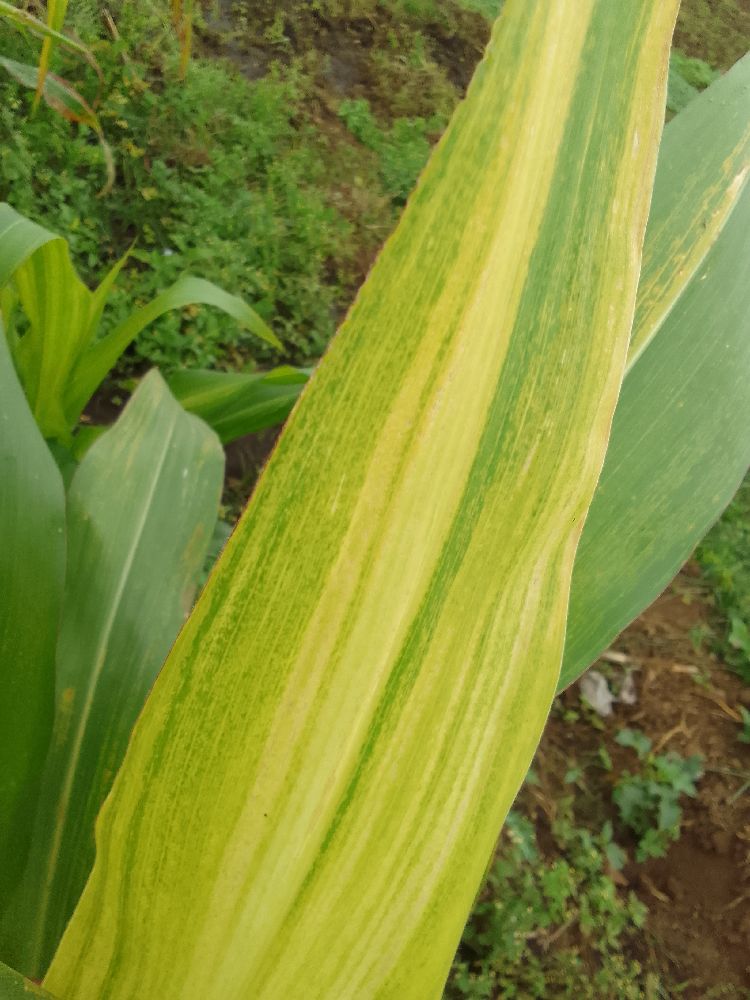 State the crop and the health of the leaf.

maize, maize lethal necrosis
